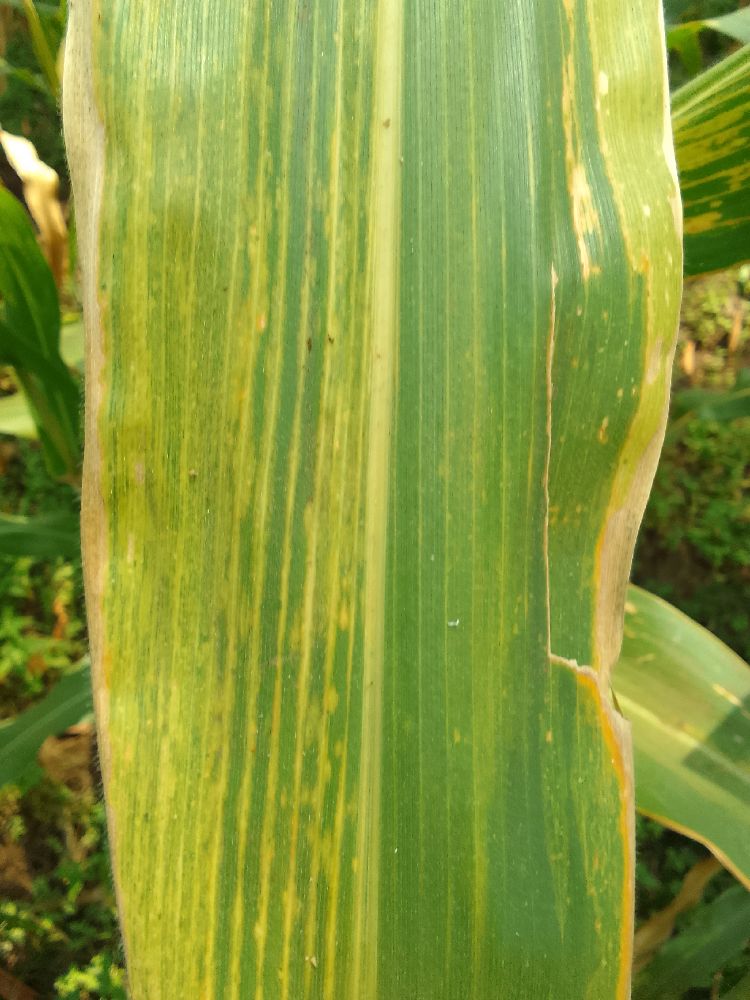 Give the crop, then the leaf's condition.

maize, maize lethal necrosis
